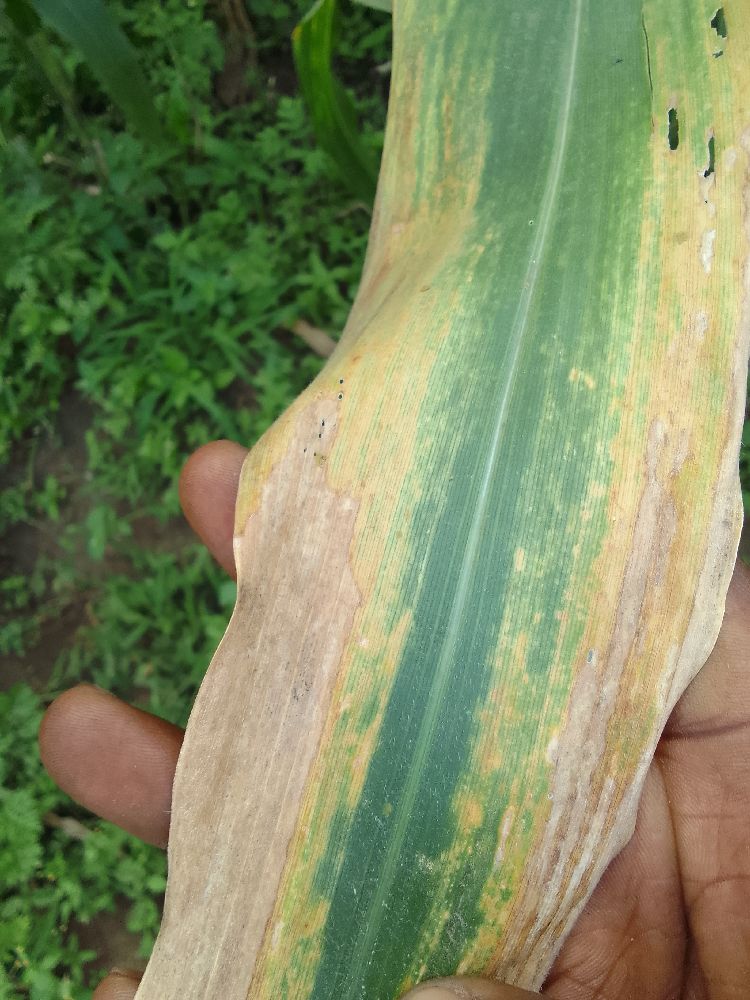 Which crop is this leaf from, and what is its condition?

maize, maize lethal necrosis
